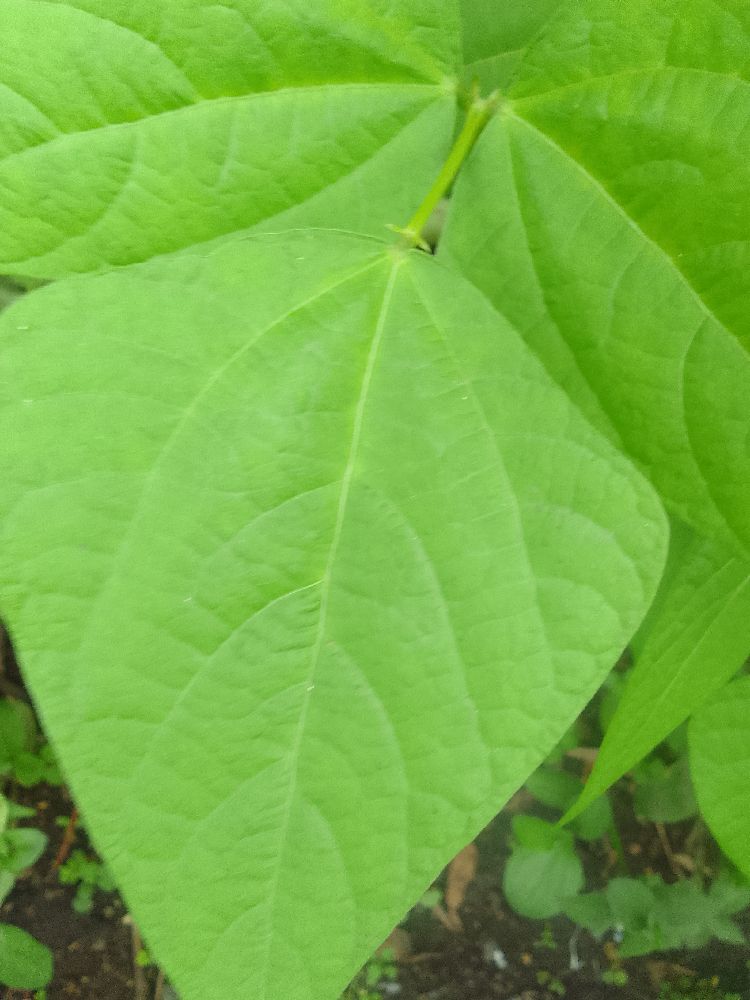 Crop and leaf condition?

common bean, healthy
